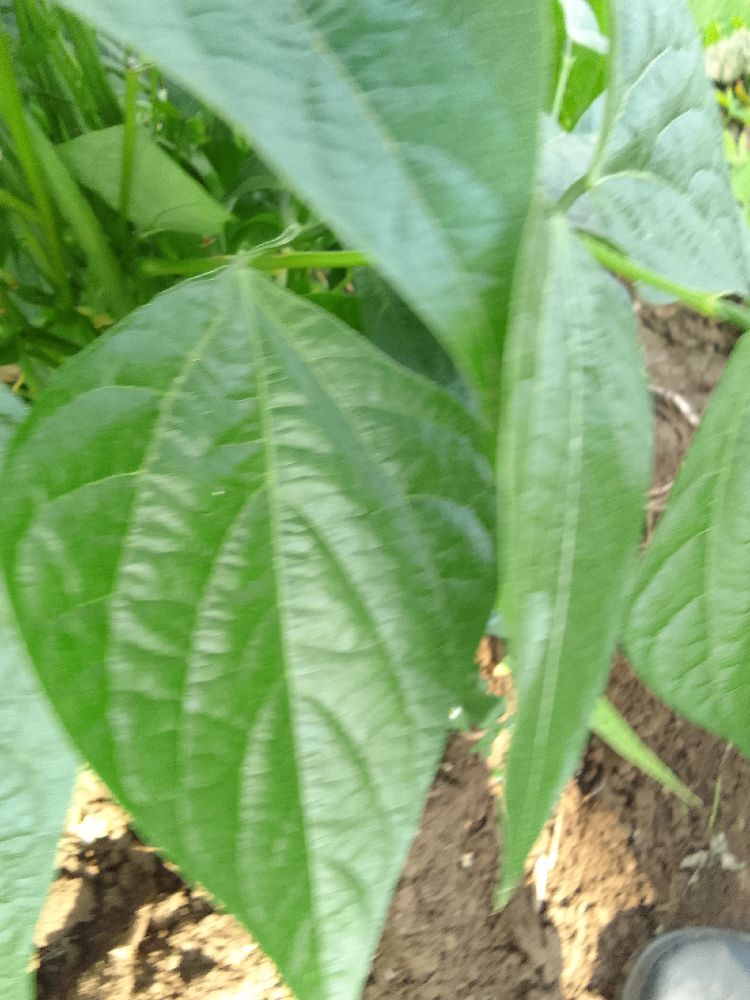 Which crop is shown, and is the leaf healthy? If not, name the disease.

common bean, healthy
